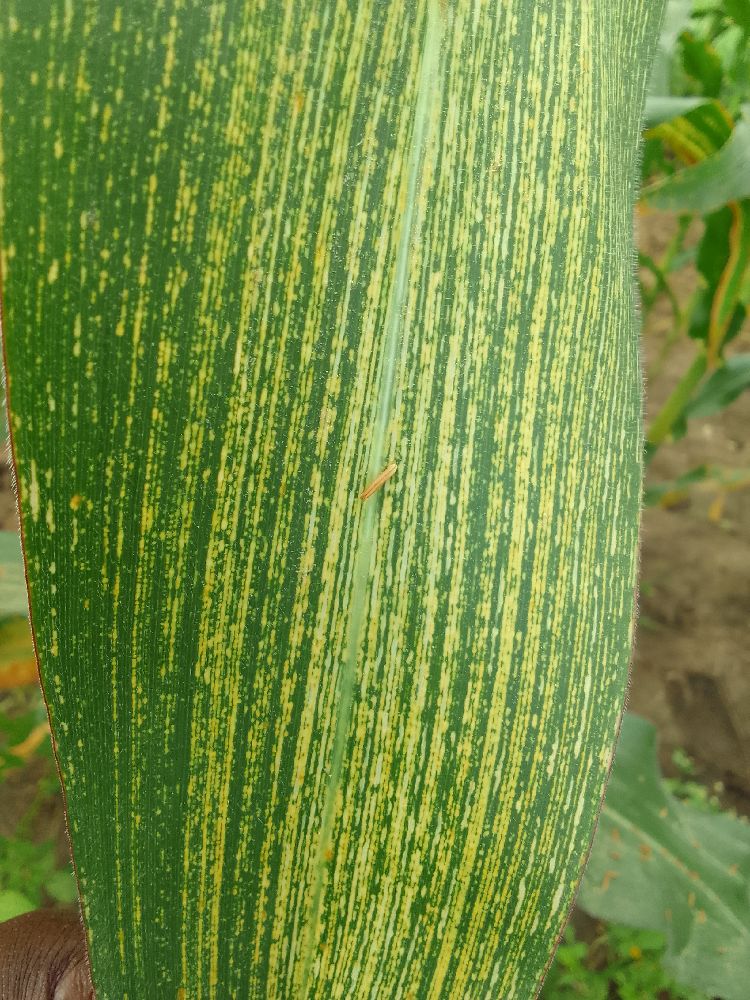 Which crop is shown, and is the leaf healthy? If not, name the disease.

maize, maize streak virus
